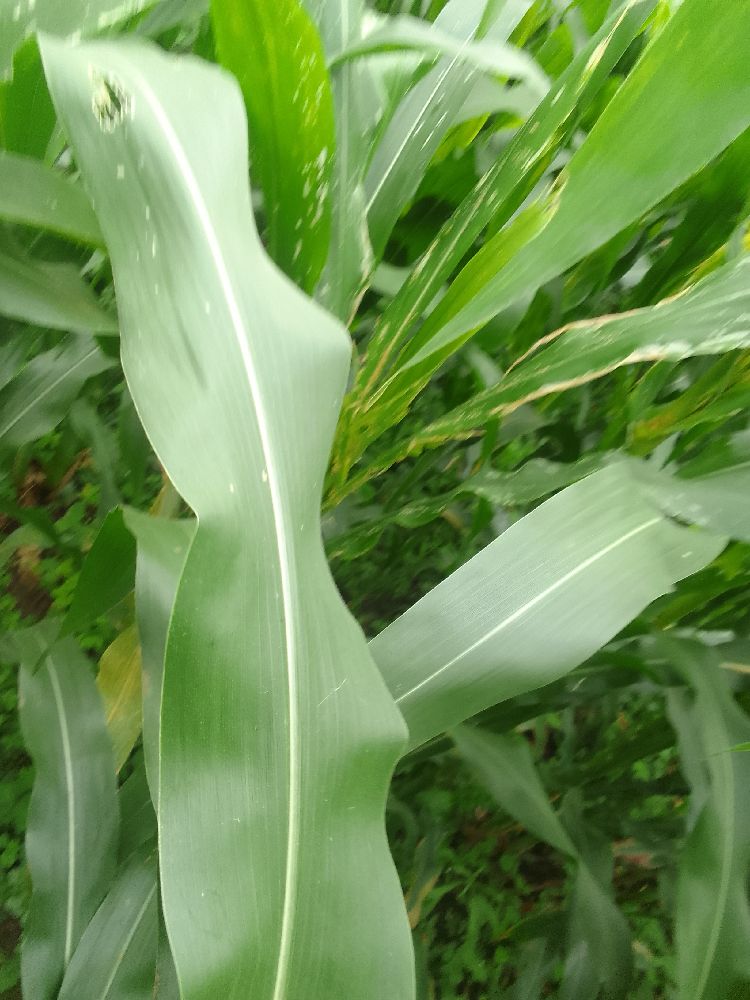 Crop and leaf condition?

maize, healthy
